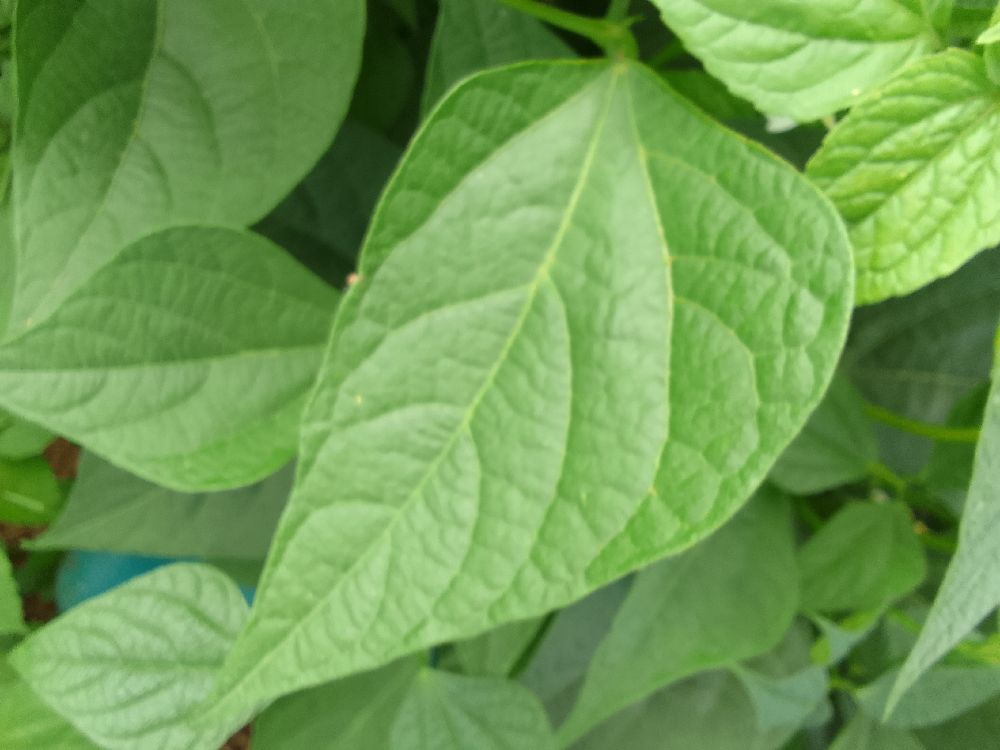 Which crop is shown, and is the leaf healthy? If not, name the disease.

common bean, healthy
